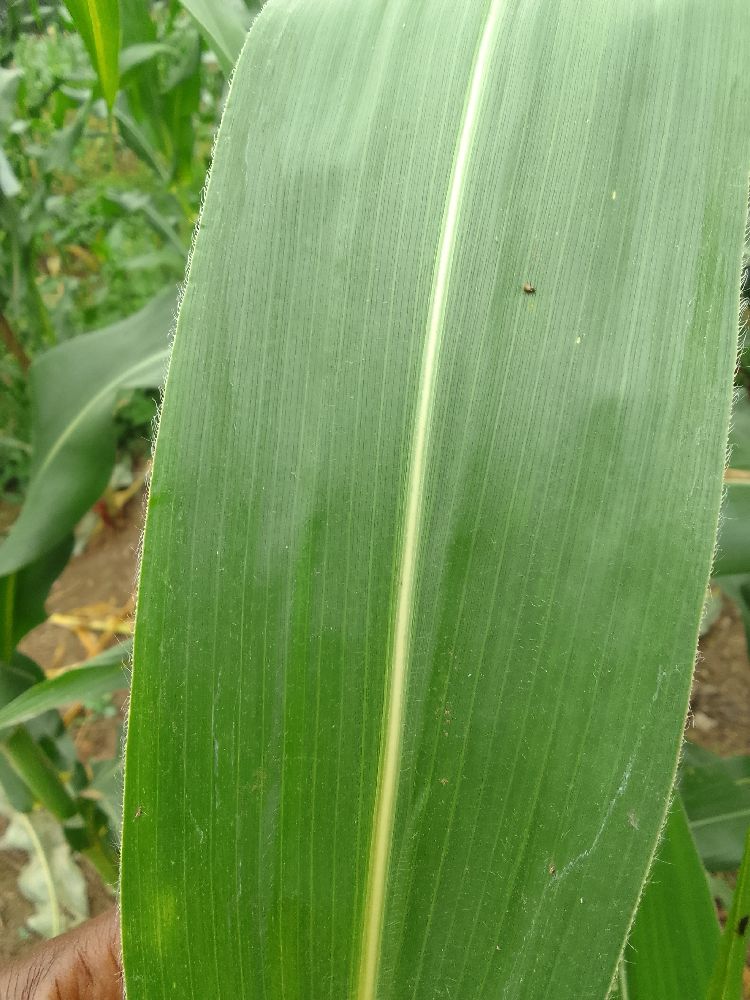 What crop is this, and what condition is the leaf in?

maize, healthy
